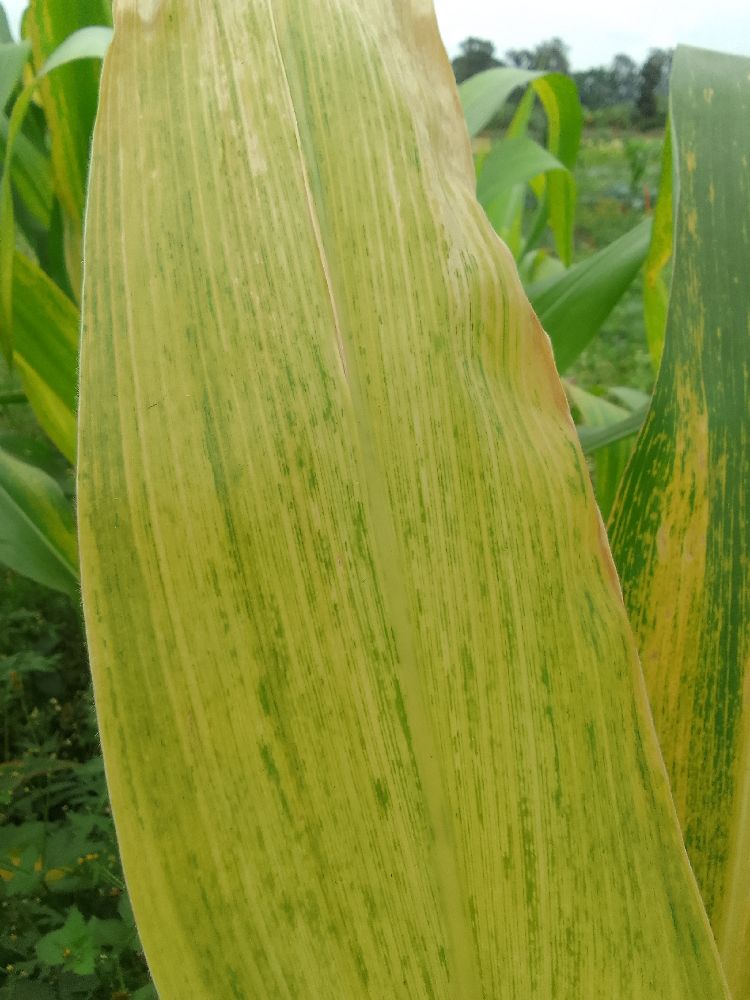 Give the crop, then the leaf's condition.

maize, maize lethal necrosis
